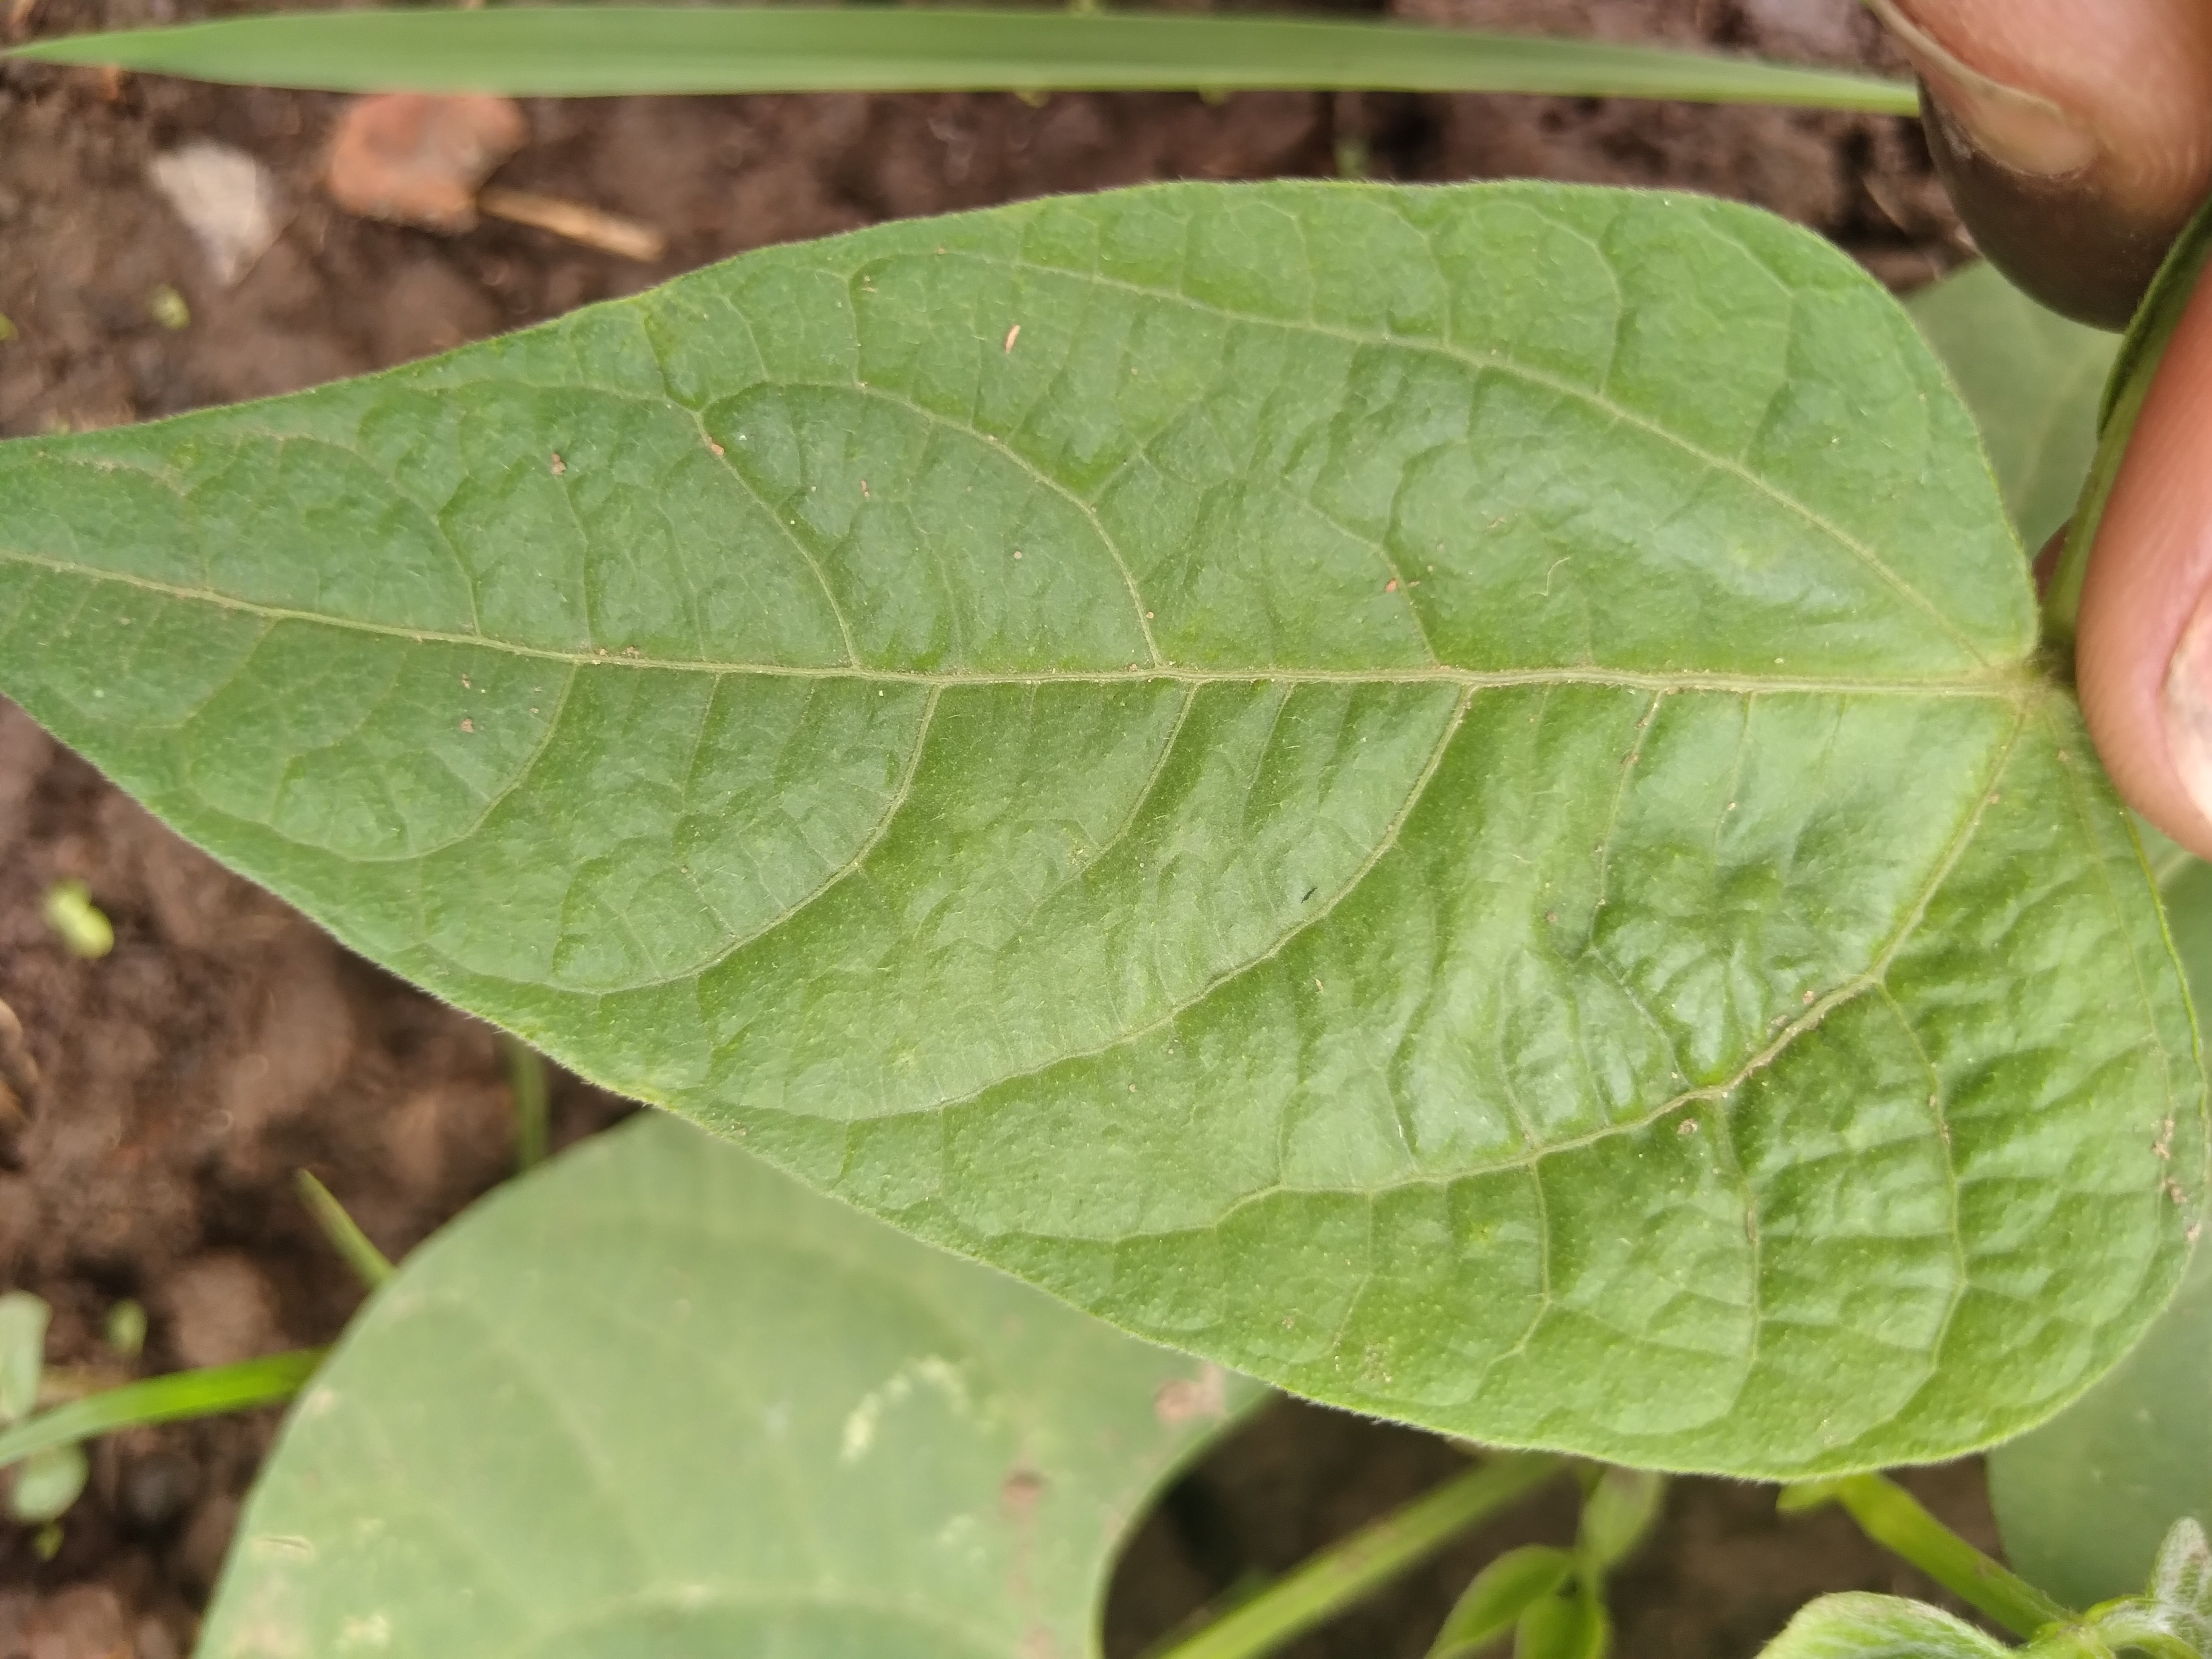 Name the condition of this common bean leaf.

healthy
